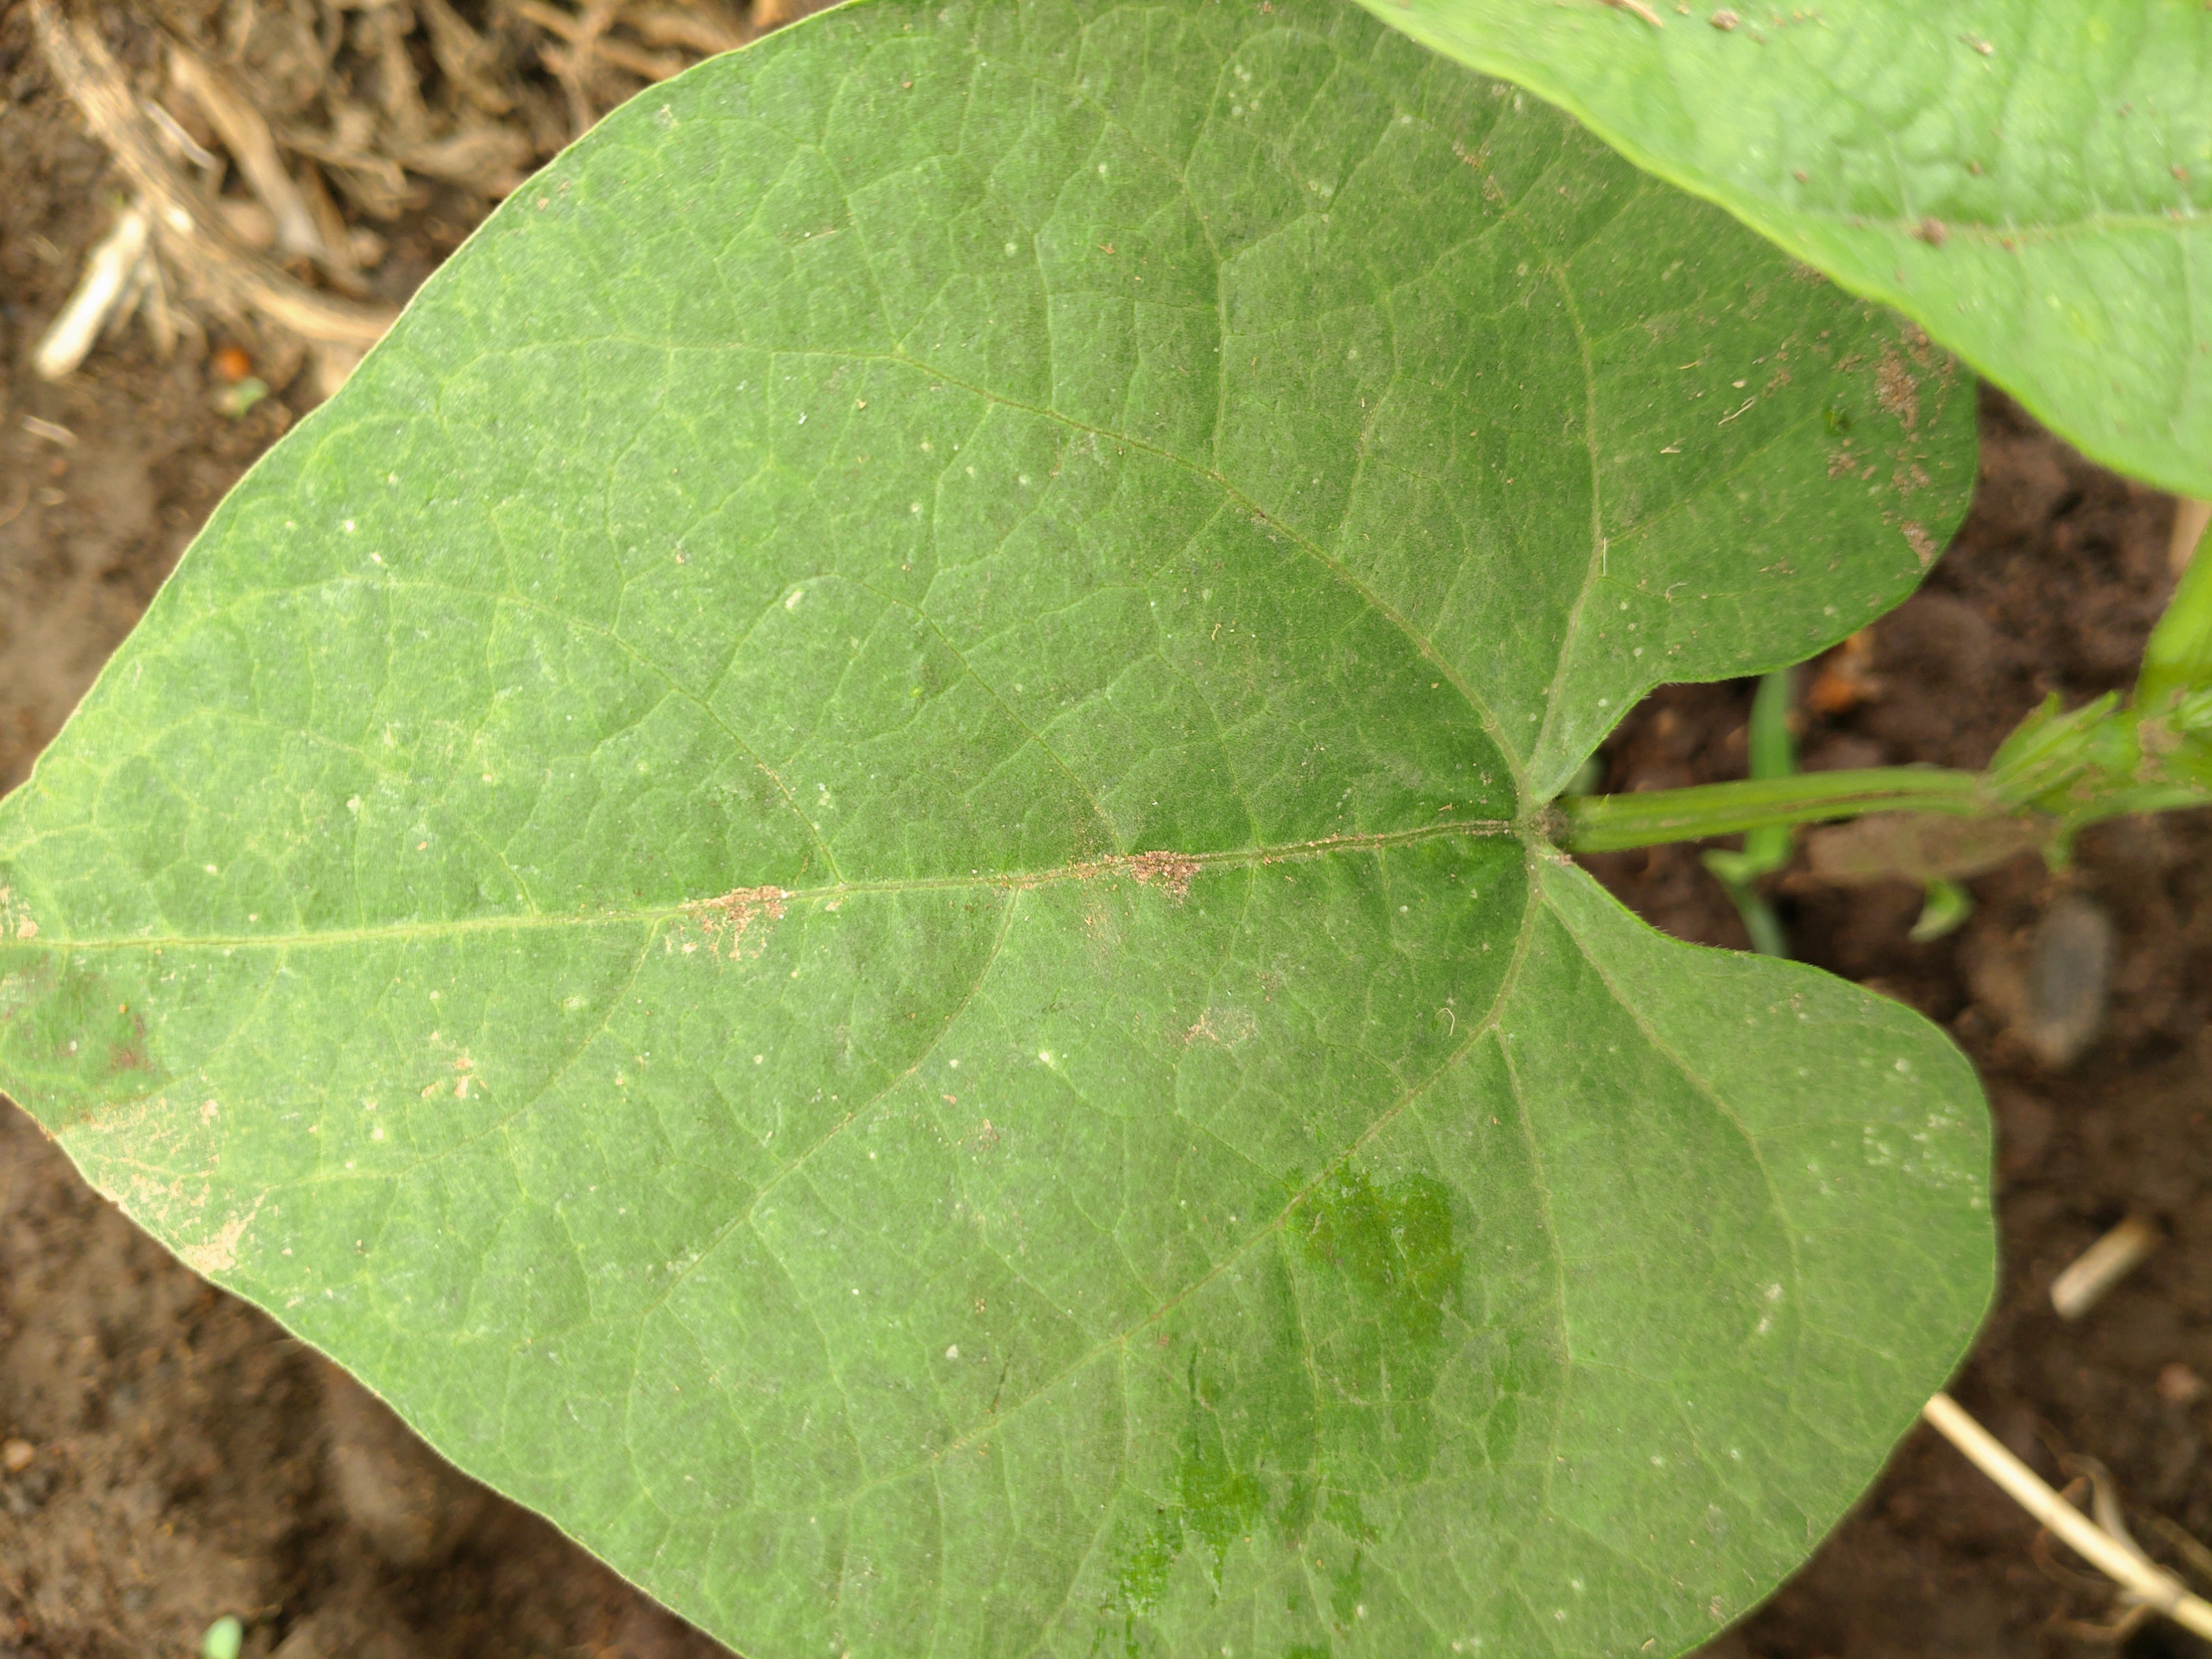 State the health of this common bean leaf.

healthy
